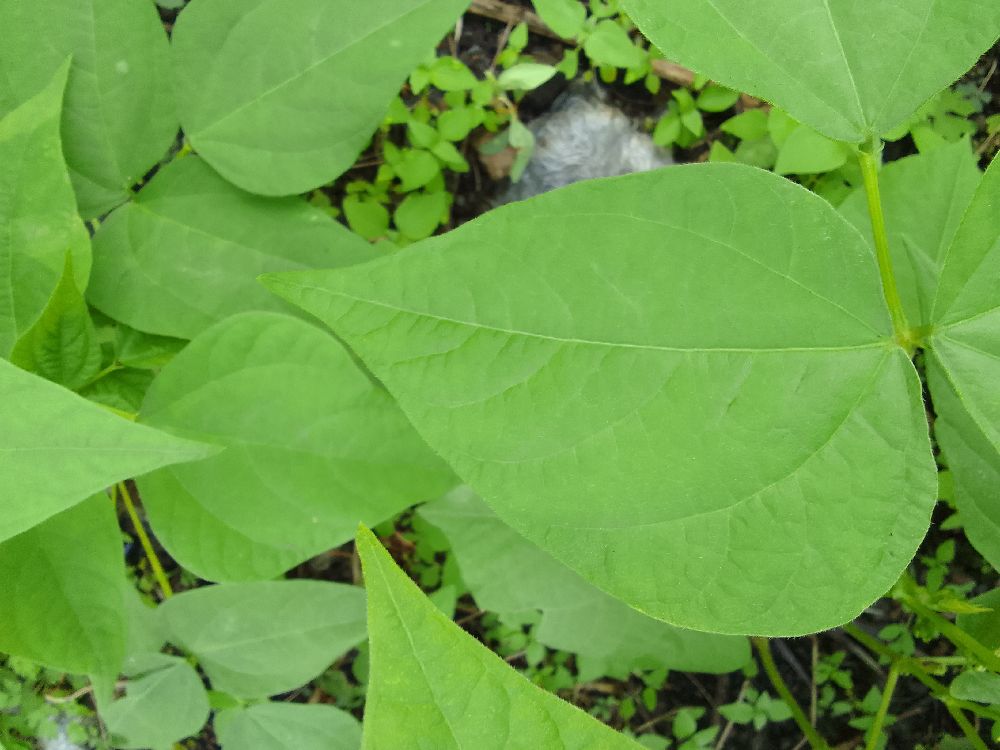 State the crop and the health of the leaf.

common bean, healthy
